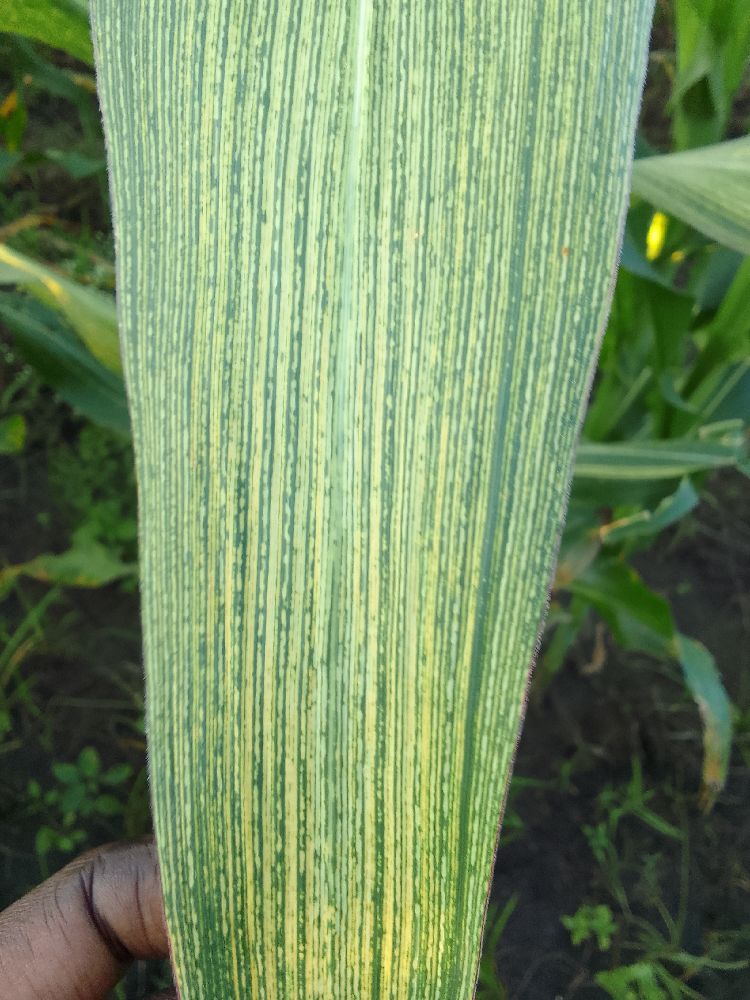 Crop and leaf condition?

maize, maize streak virus
